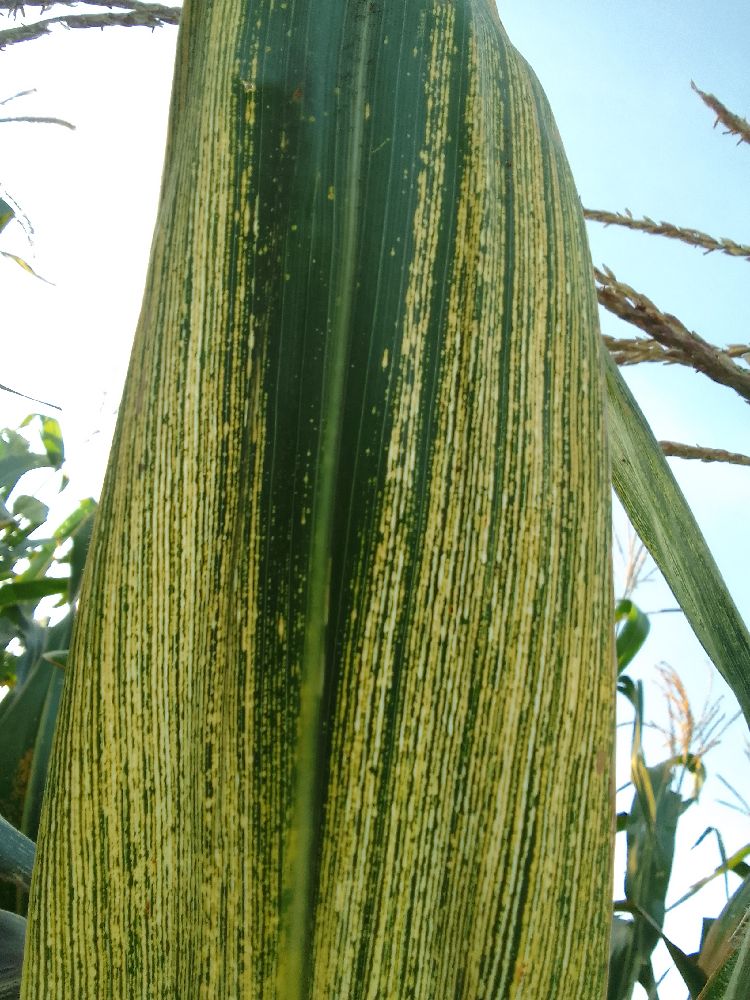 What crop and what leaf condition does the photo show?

maize, maize streak virus
